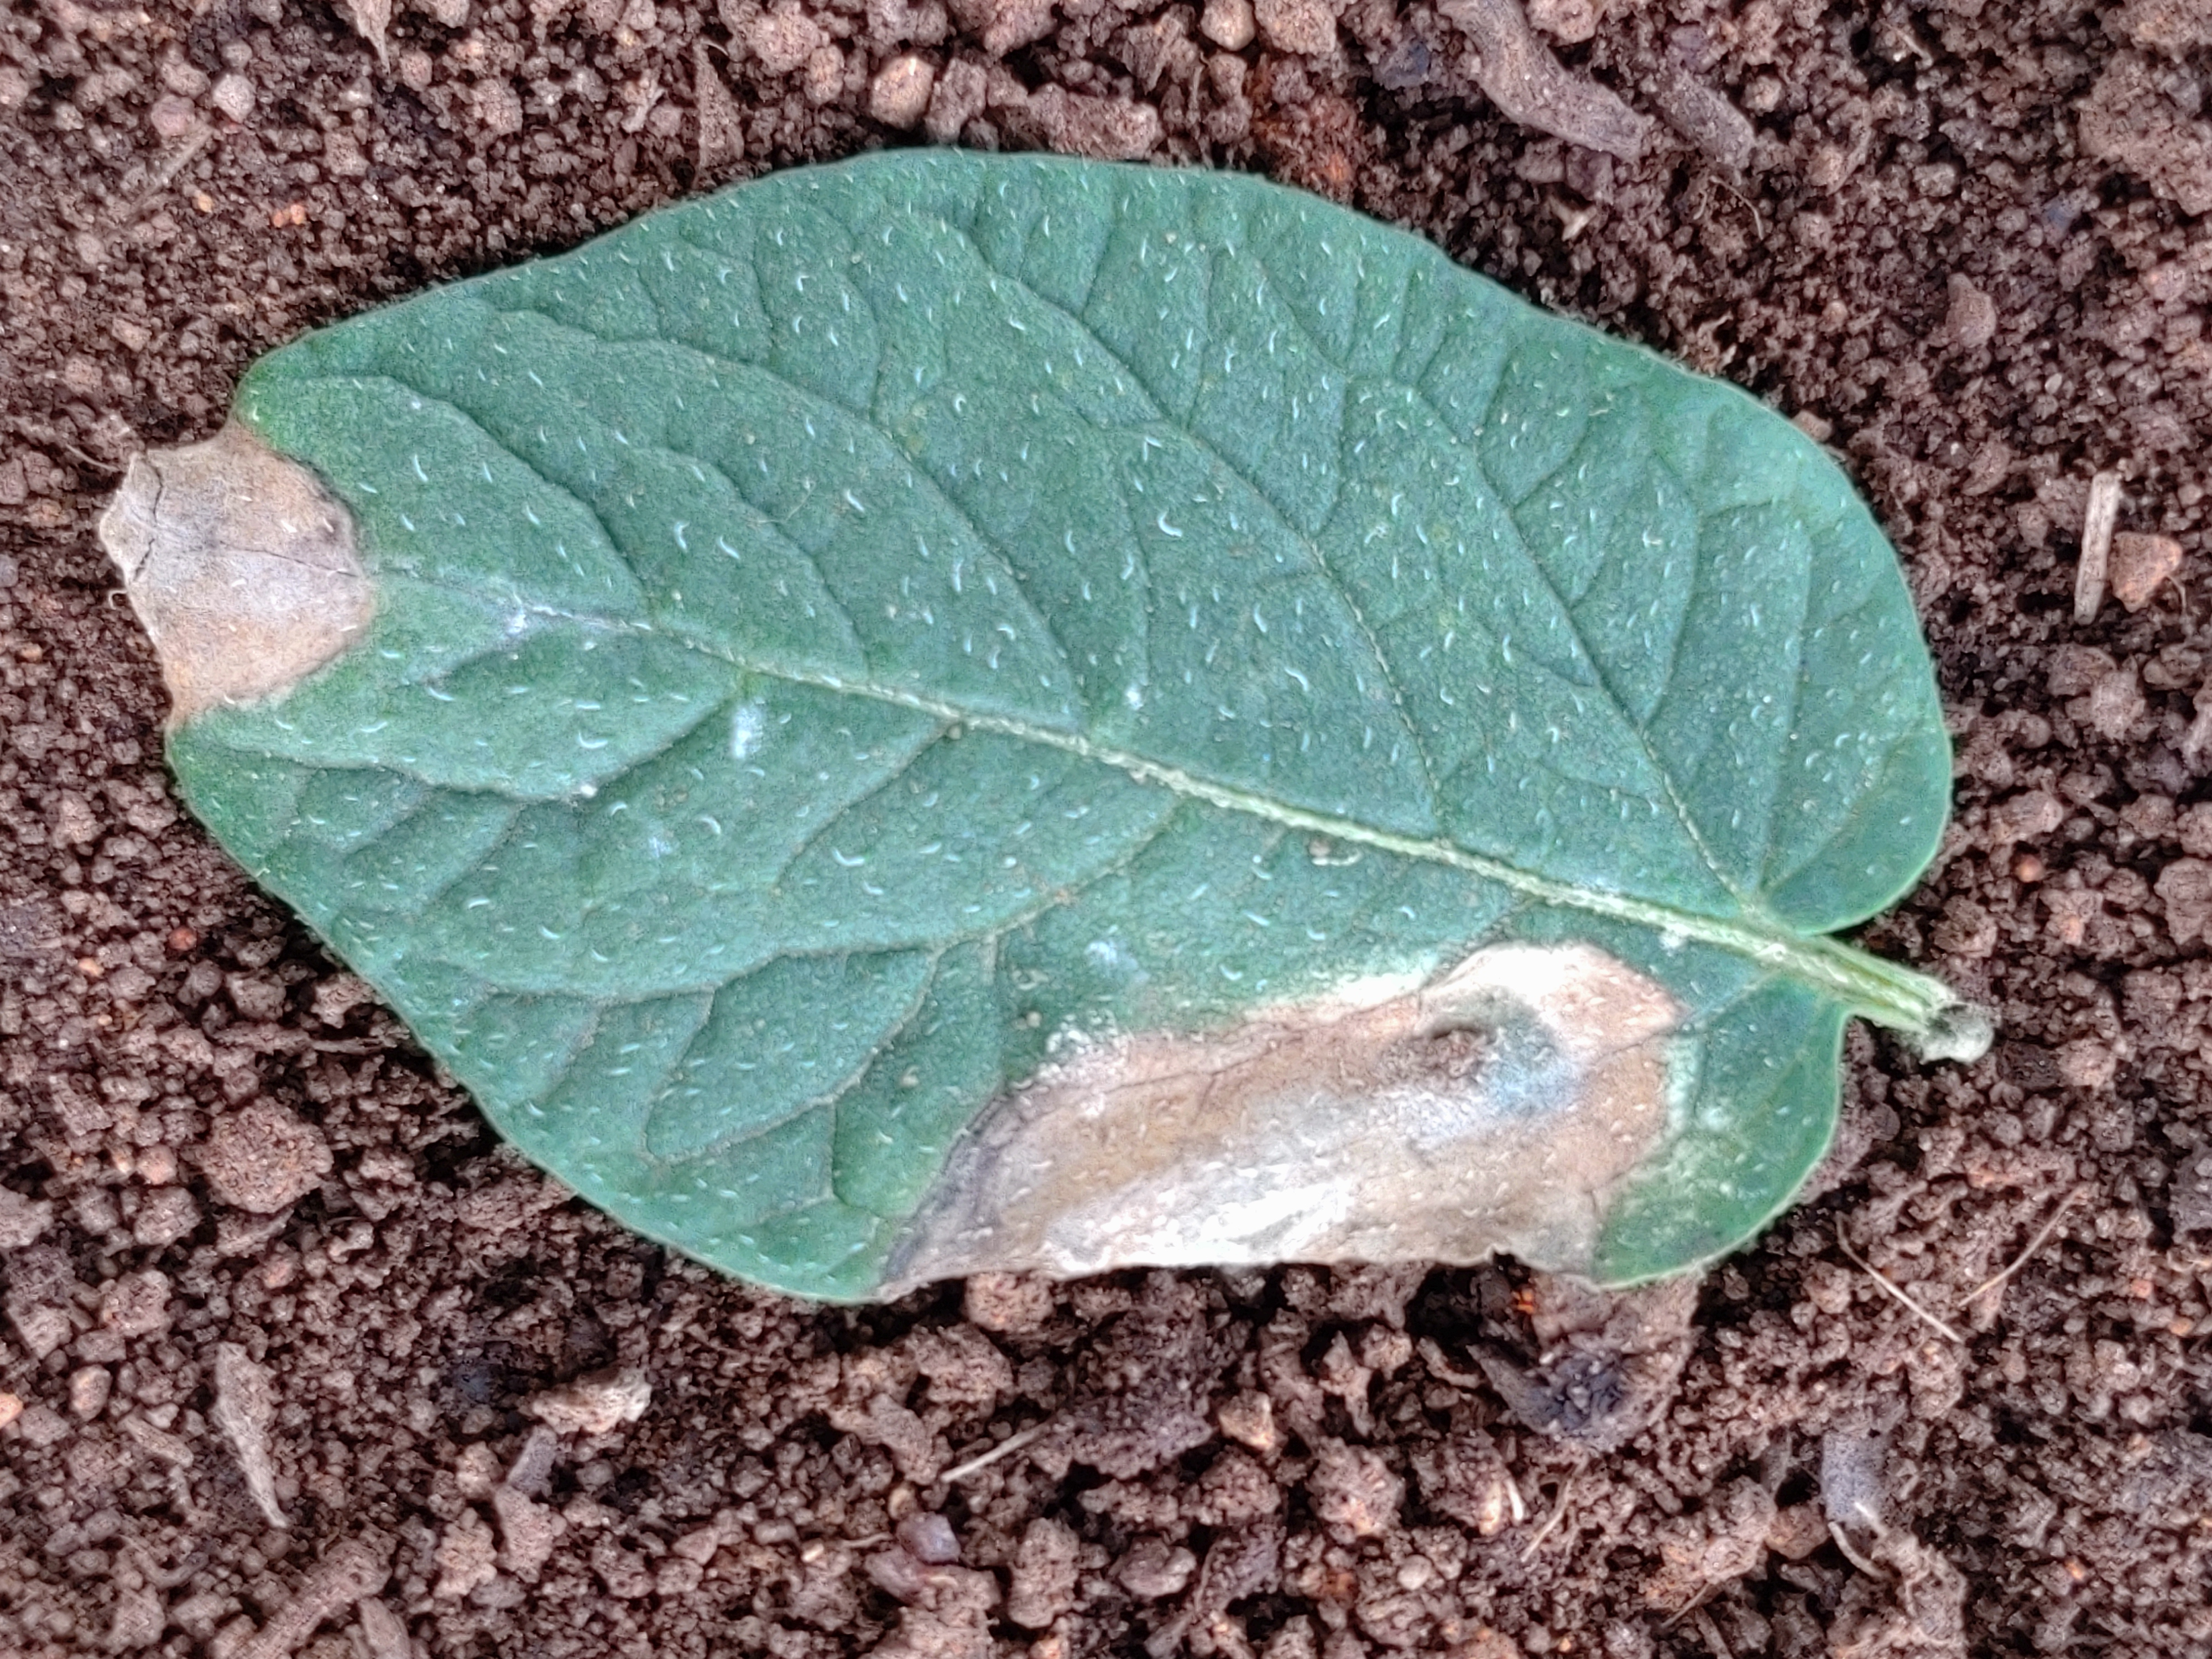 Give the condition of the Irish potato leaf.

early blight
